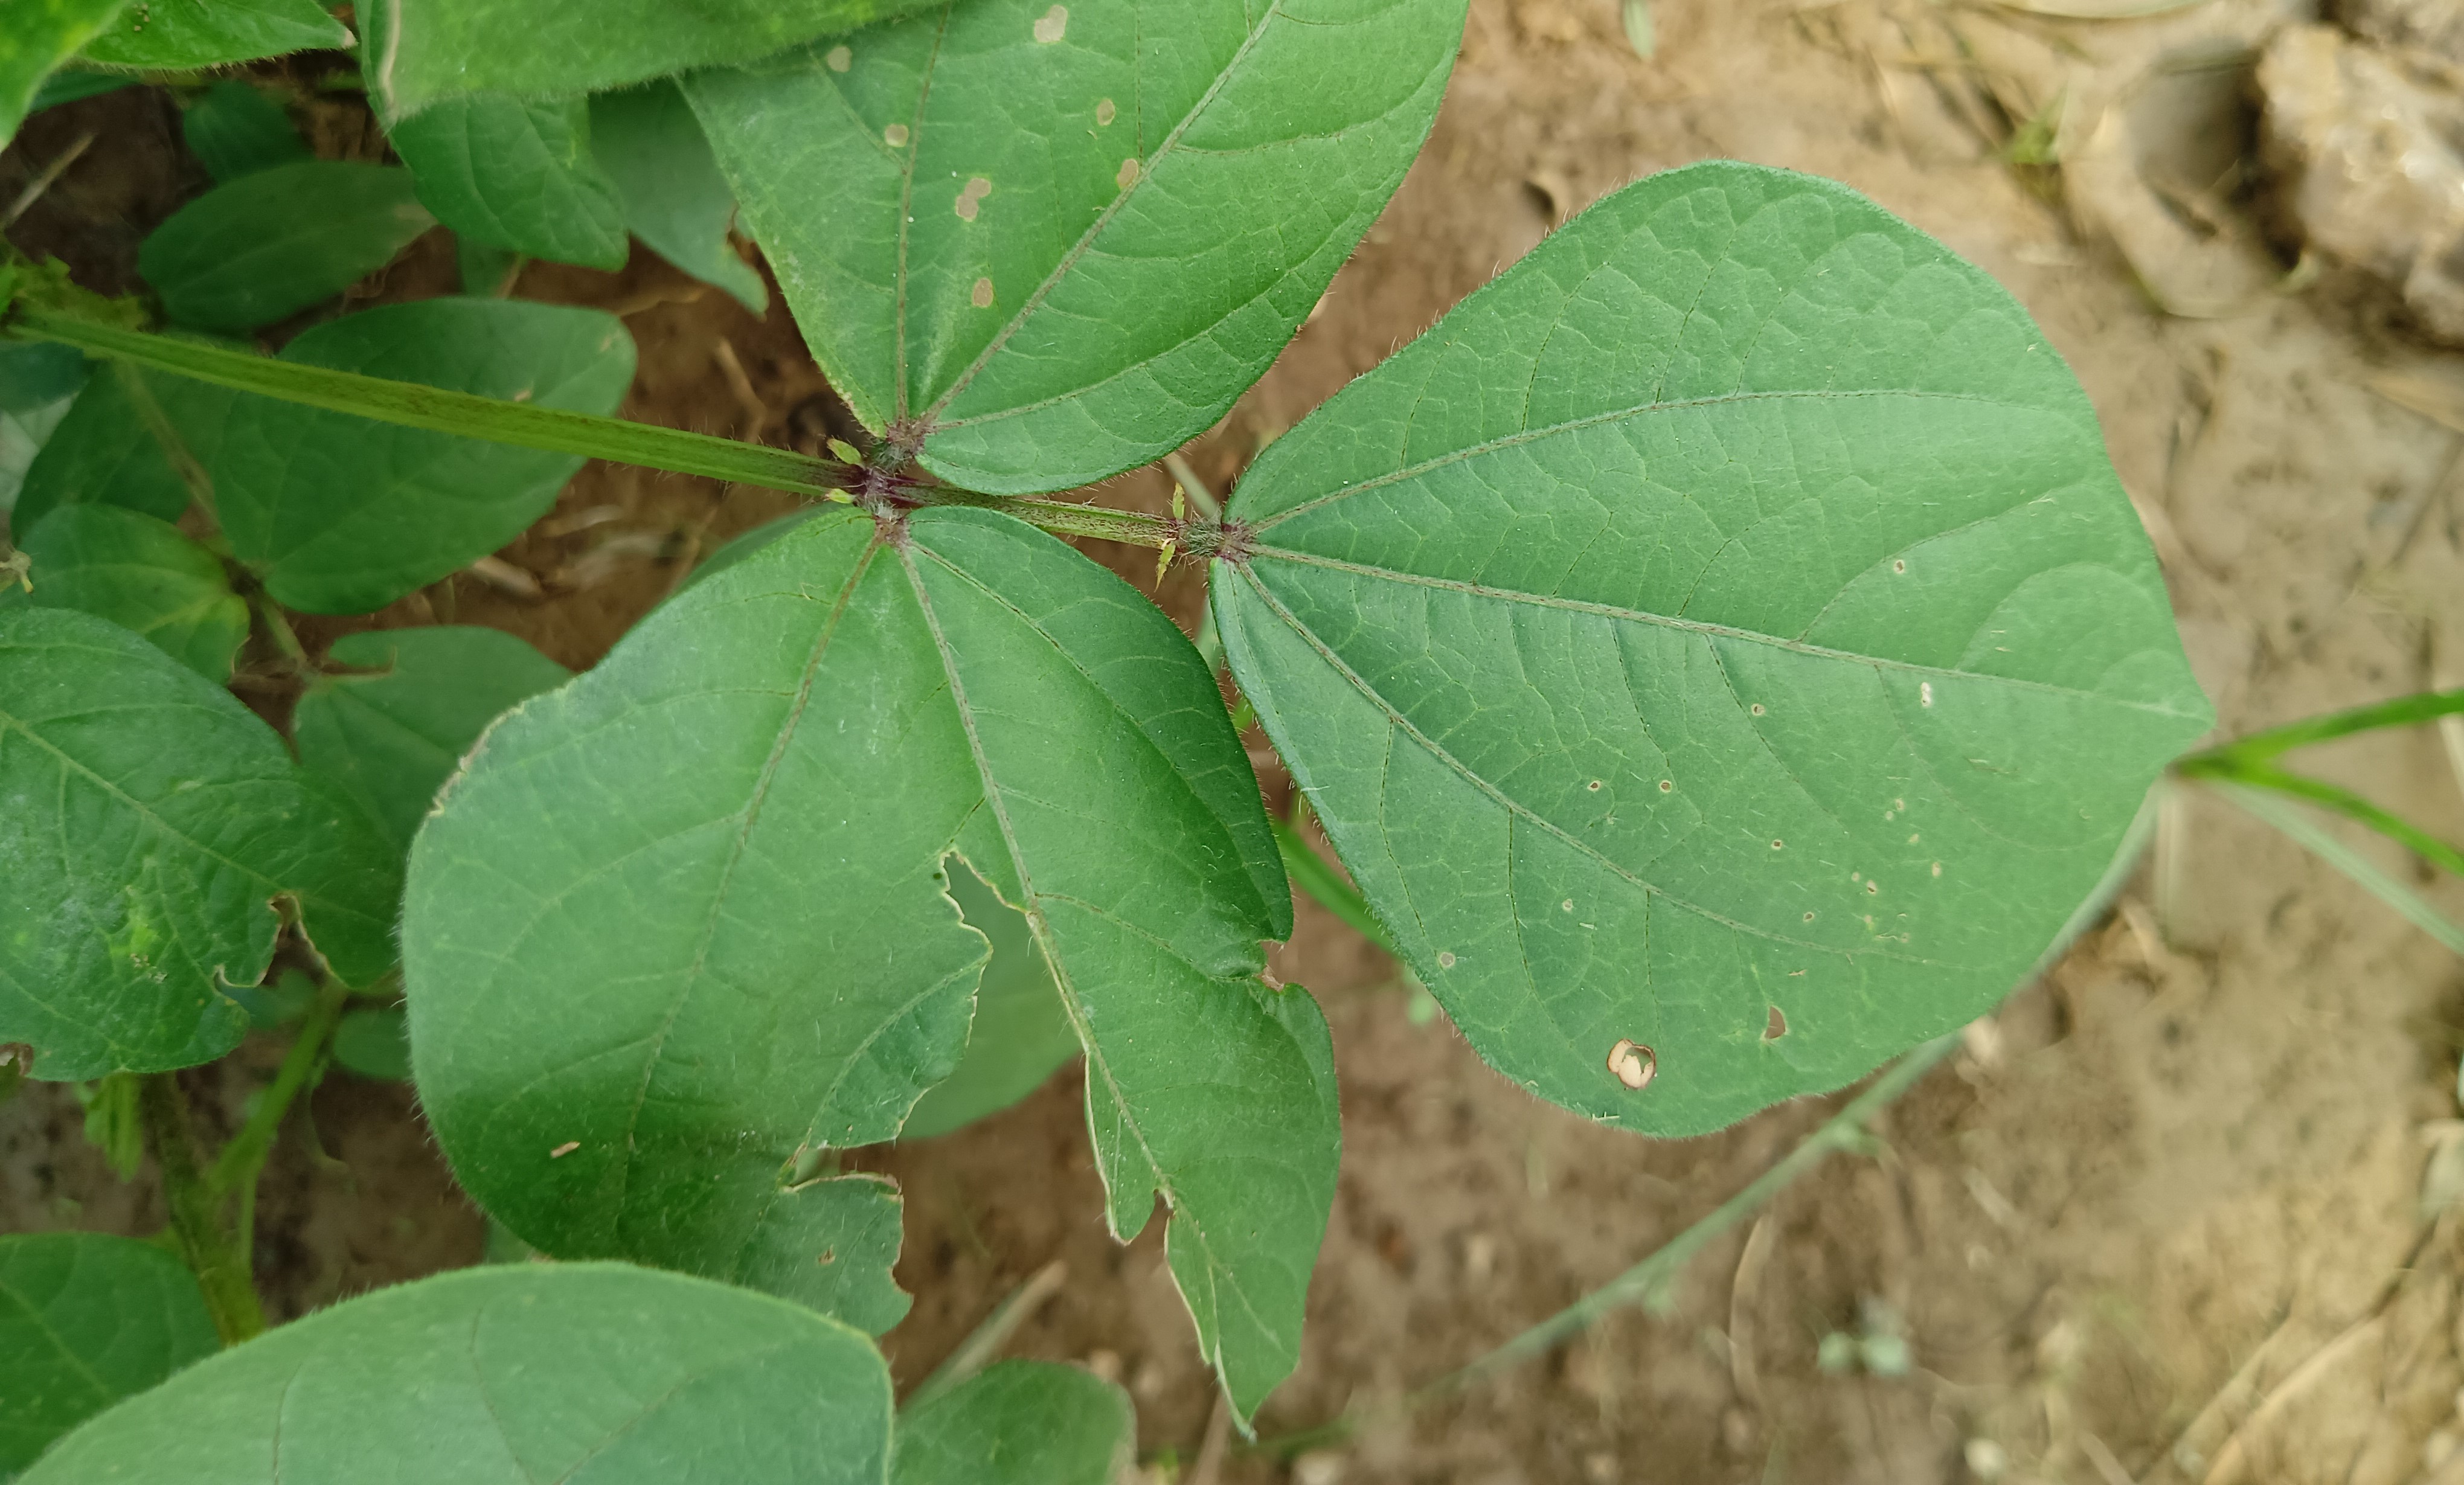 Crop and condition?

mungbean, healthy
